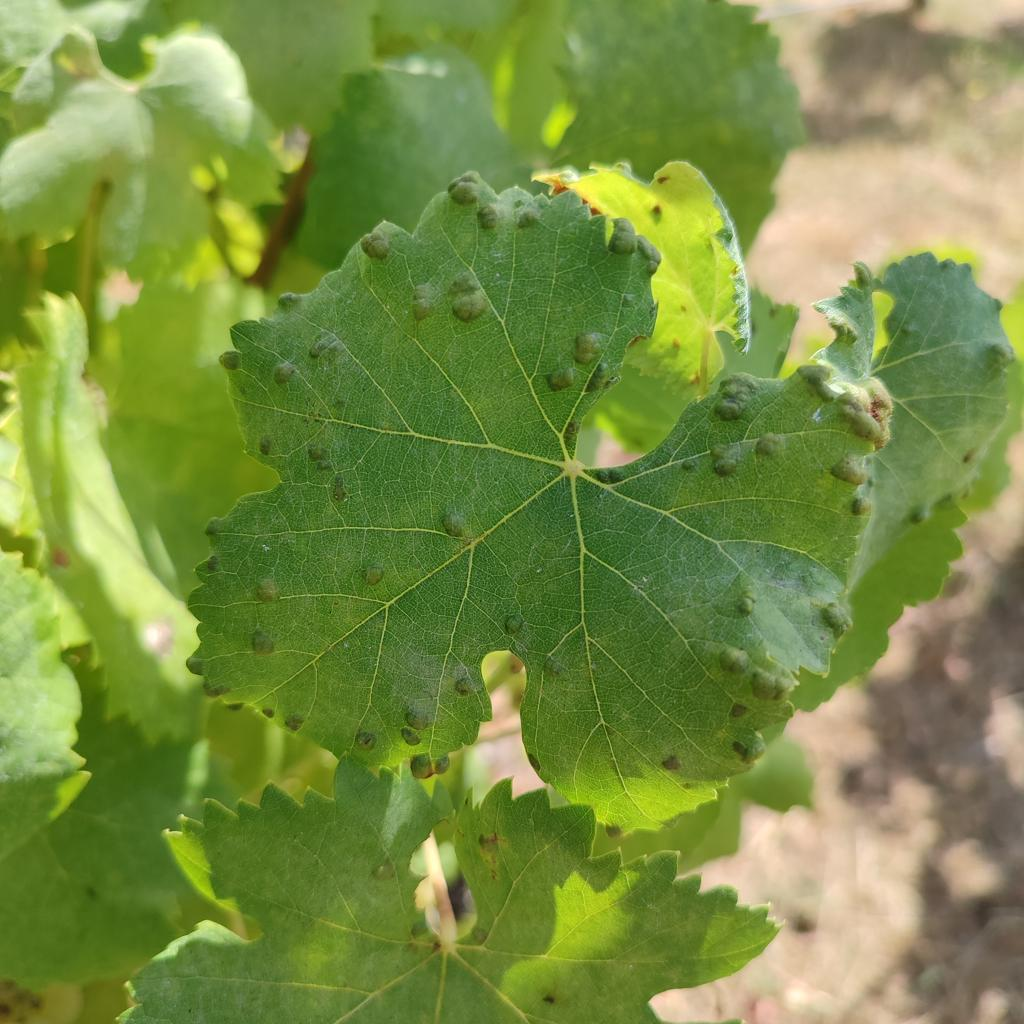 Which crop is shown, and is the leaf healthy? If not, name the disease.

grapevine, erineum mite
